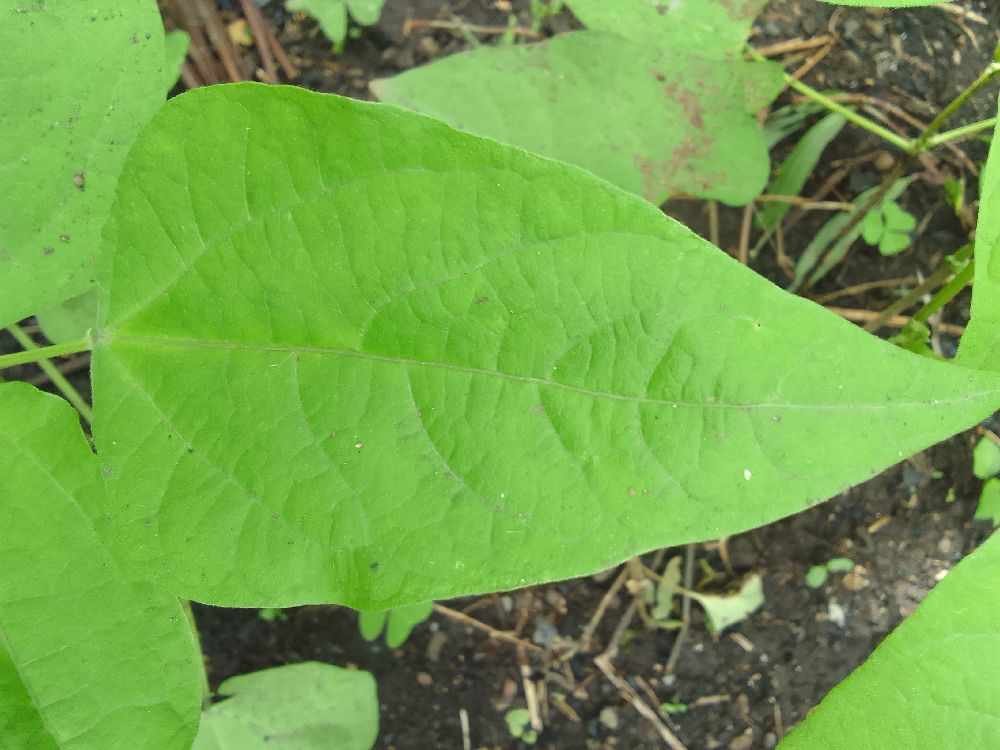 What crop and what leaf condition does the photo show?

common bean, healthy
